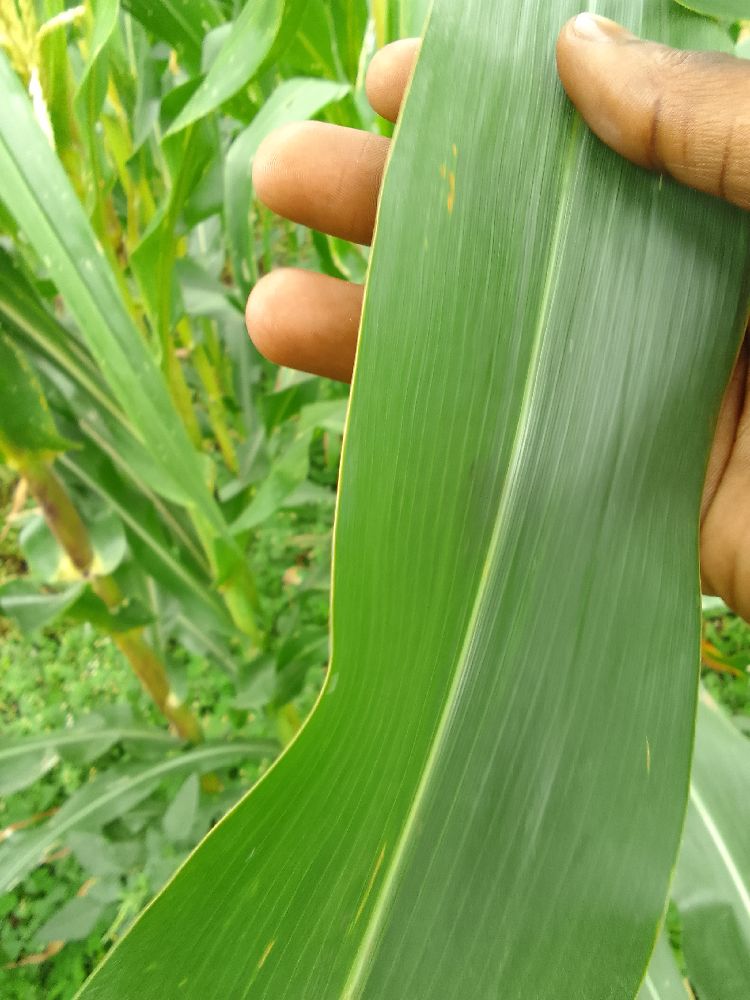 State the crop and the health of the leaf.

maize, healthy
